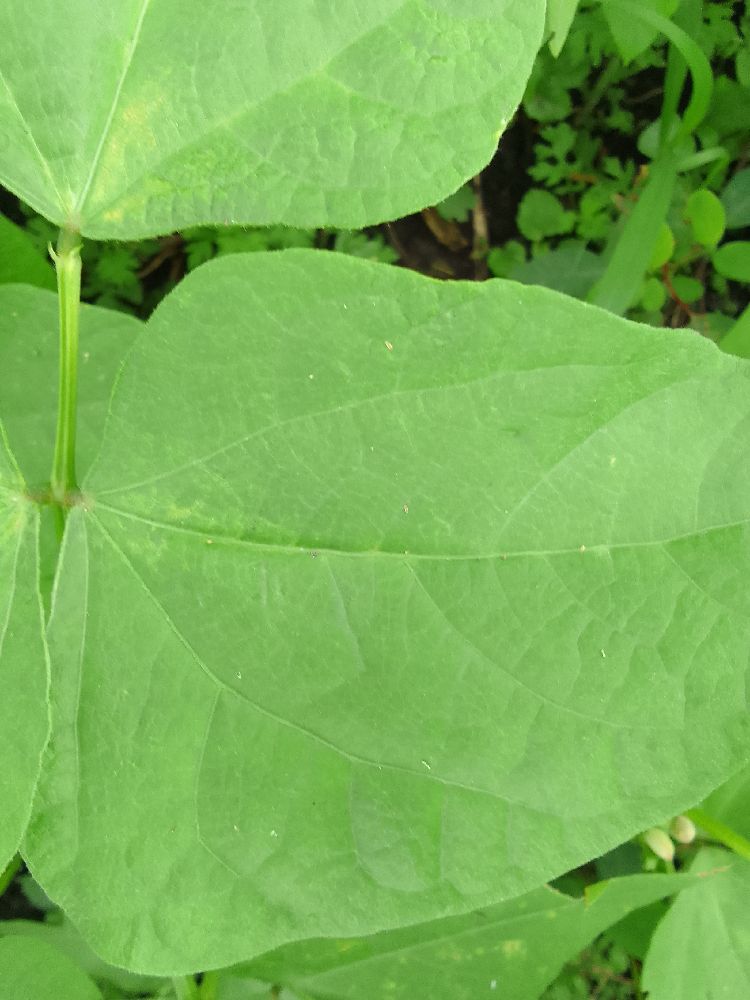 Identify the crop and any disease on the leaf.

common bean, healthy
